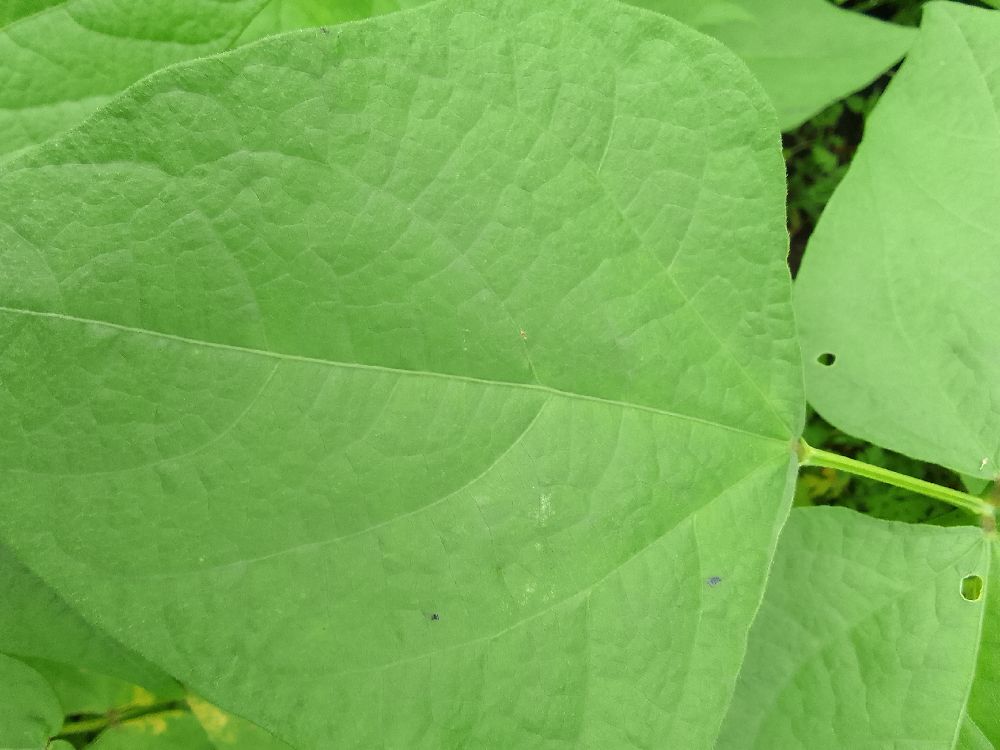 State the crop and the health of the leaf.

common bean, healthy
